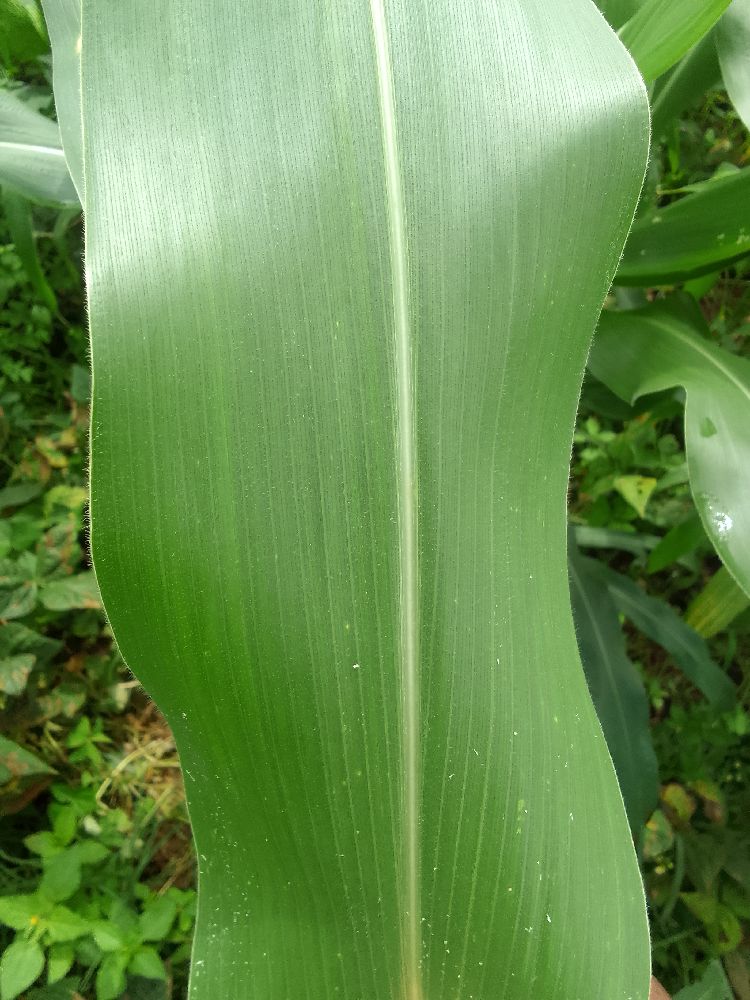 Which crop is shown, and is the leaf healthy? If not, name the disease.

maize, healthy
